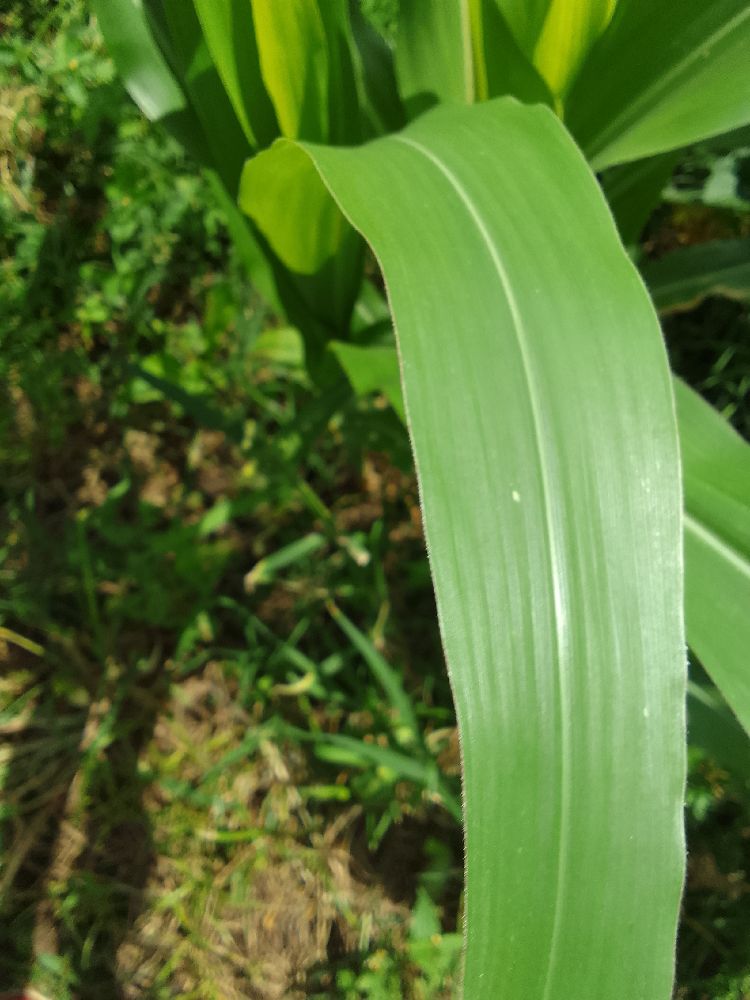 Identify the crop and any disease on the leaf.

maize, healthy
